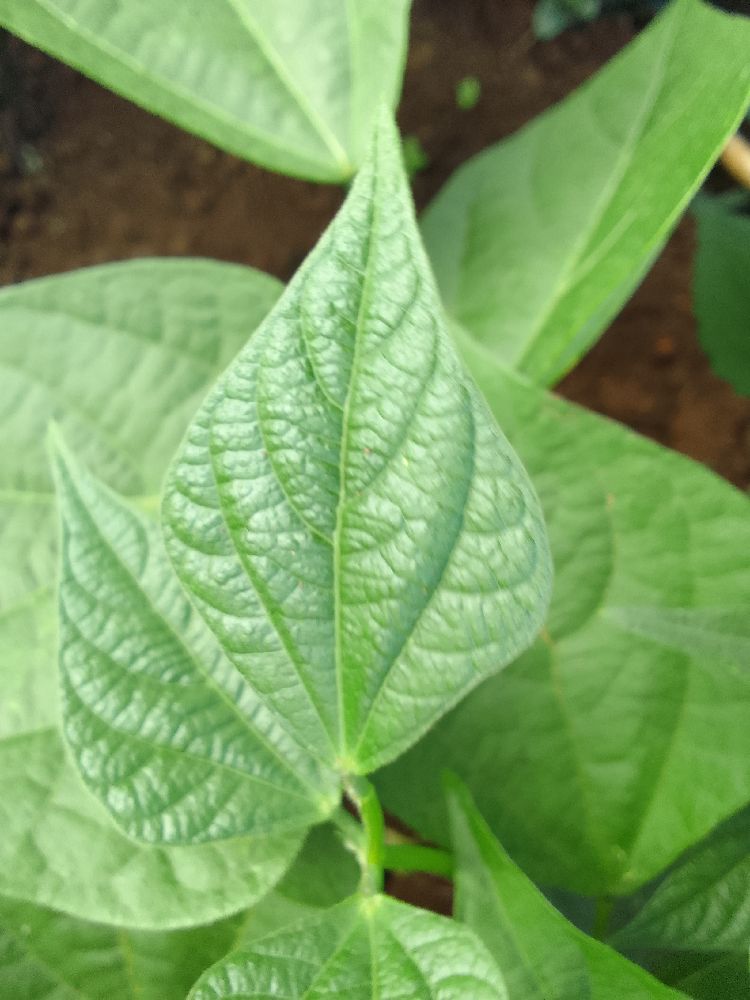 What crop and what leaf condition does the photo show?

common bean, healthy
